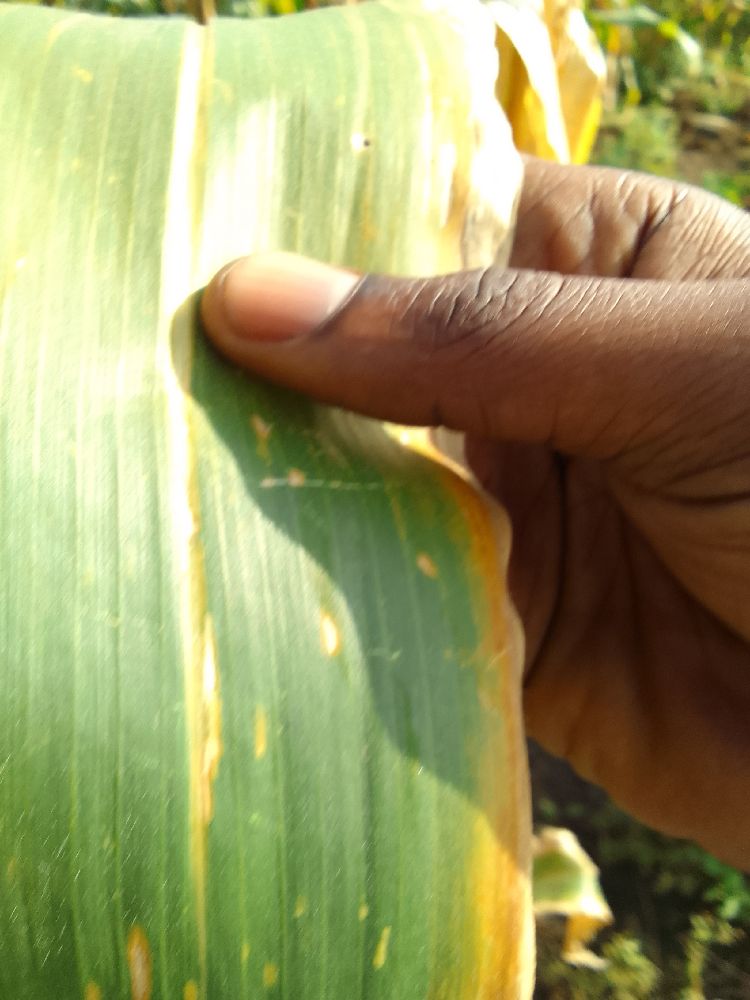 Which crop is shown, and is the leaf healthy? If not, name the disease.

maize, maize lethal necrosis
